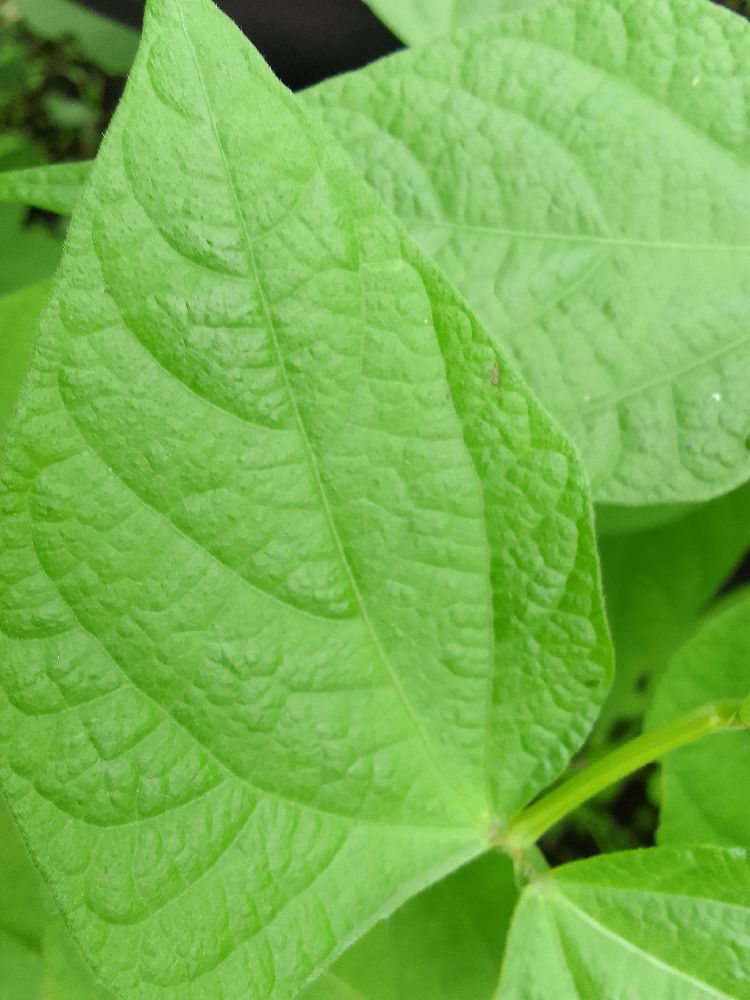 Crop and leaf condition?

common bean, healthy
